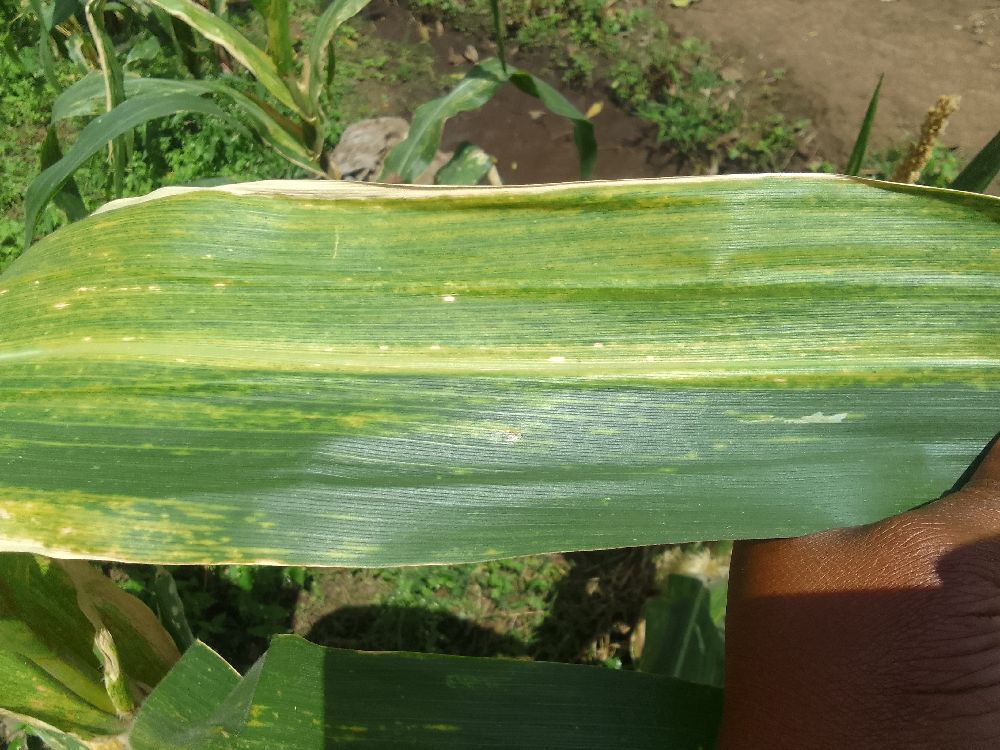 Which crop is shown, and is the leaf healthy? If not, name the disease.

maize, maize lethal necrosis
